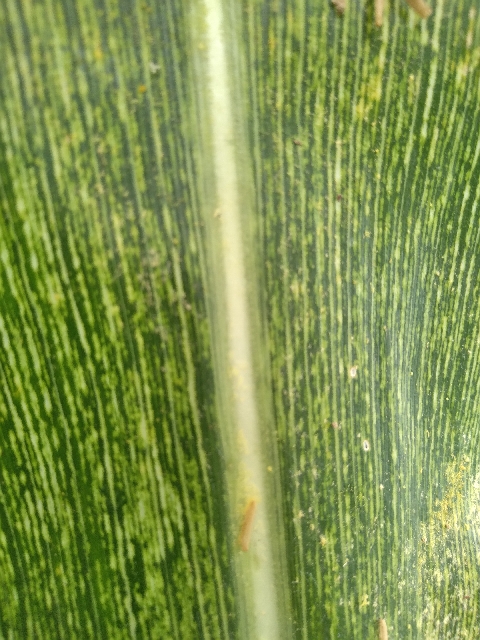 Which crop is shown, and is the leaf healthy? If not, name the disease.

maize, maize streak virus
